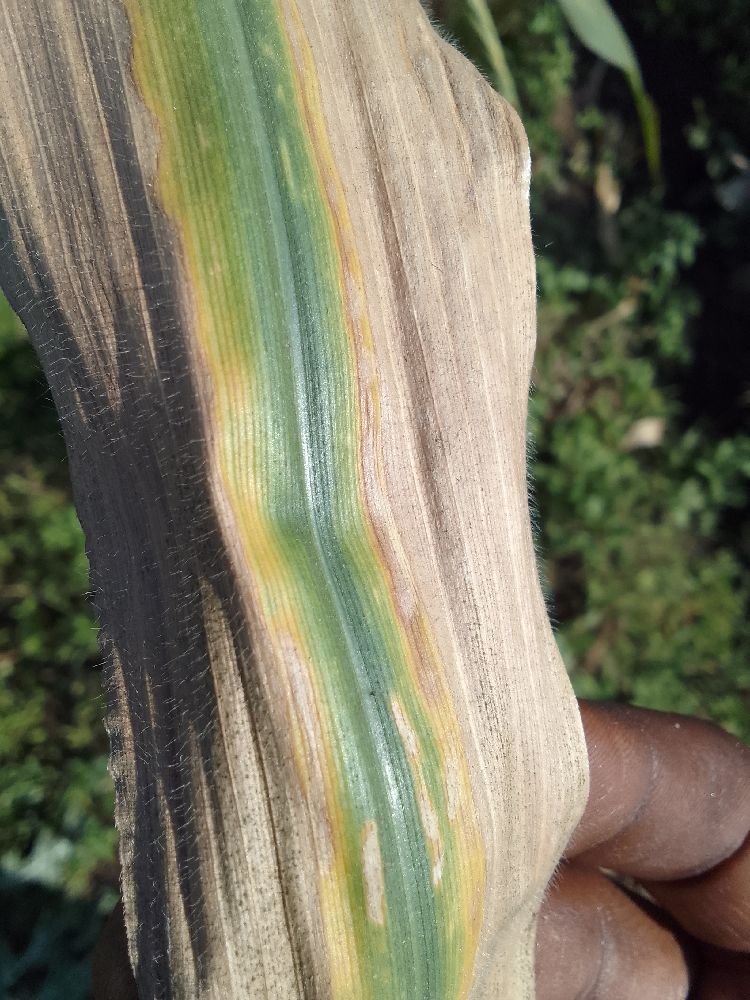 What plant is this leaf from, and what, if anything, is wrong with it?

maize, maize lethal necrosis
